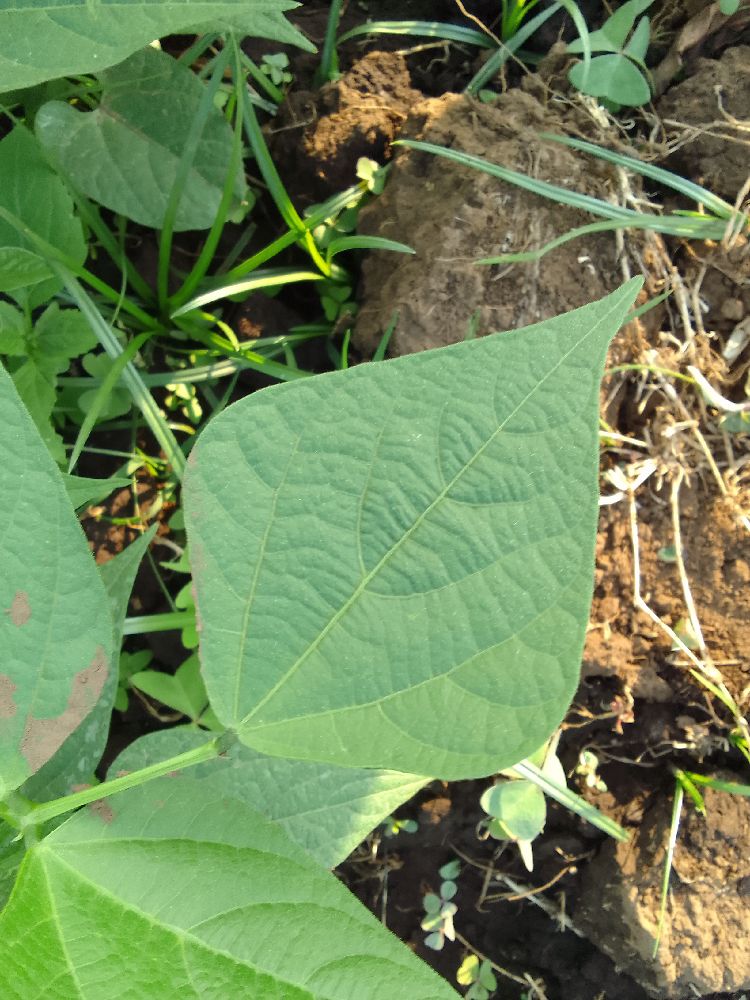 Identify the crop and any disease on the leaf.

common bean, healthy
